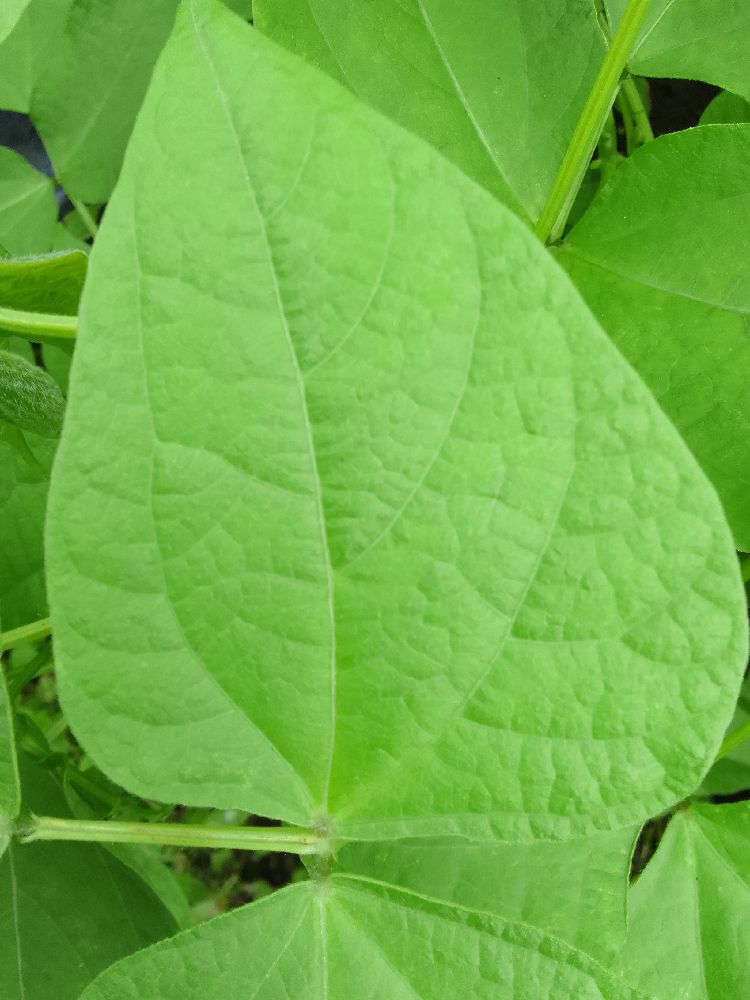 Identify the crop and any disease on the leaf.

common bean, healthy
